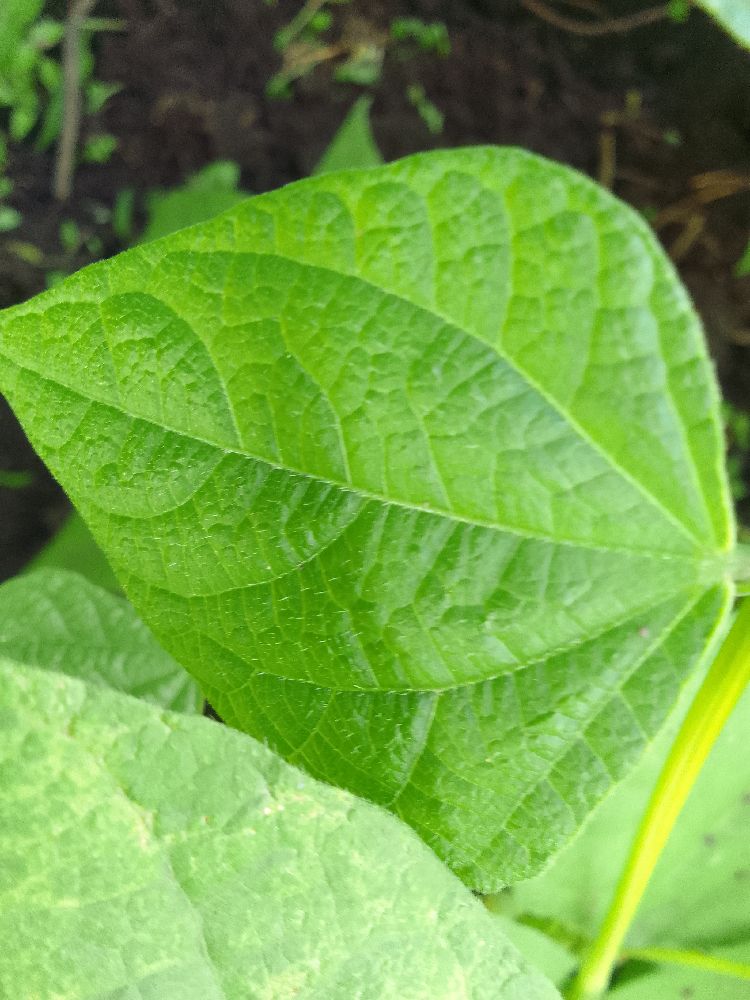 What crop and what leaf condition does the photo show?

common bean, healthy
